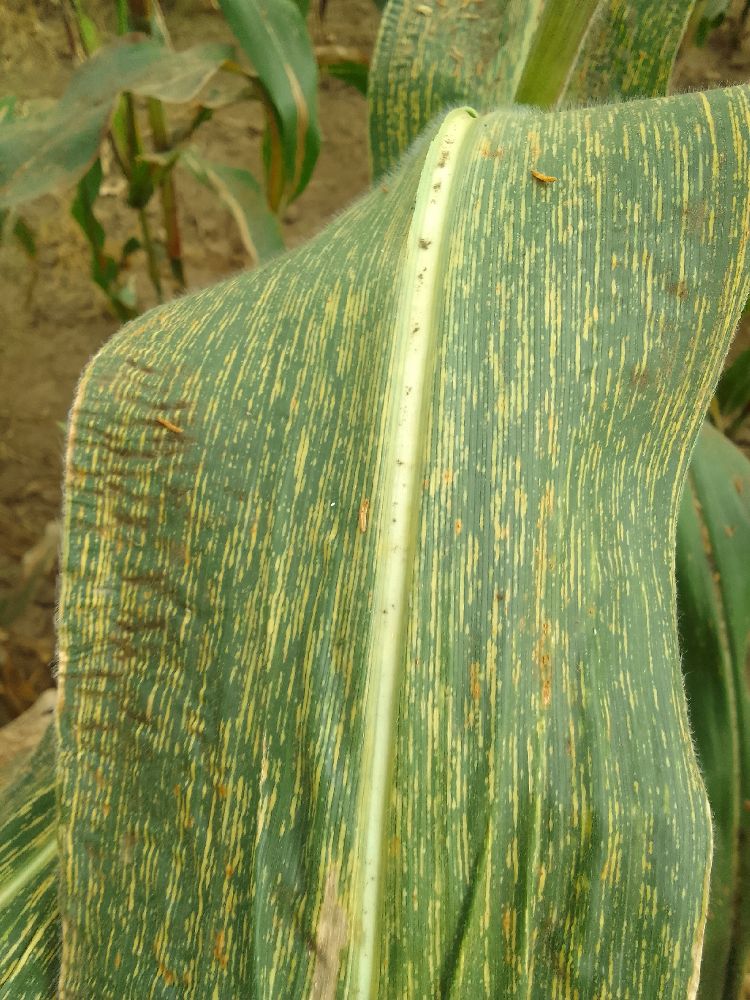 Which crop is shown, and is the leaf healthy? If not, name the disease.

maize, maize streak virus
